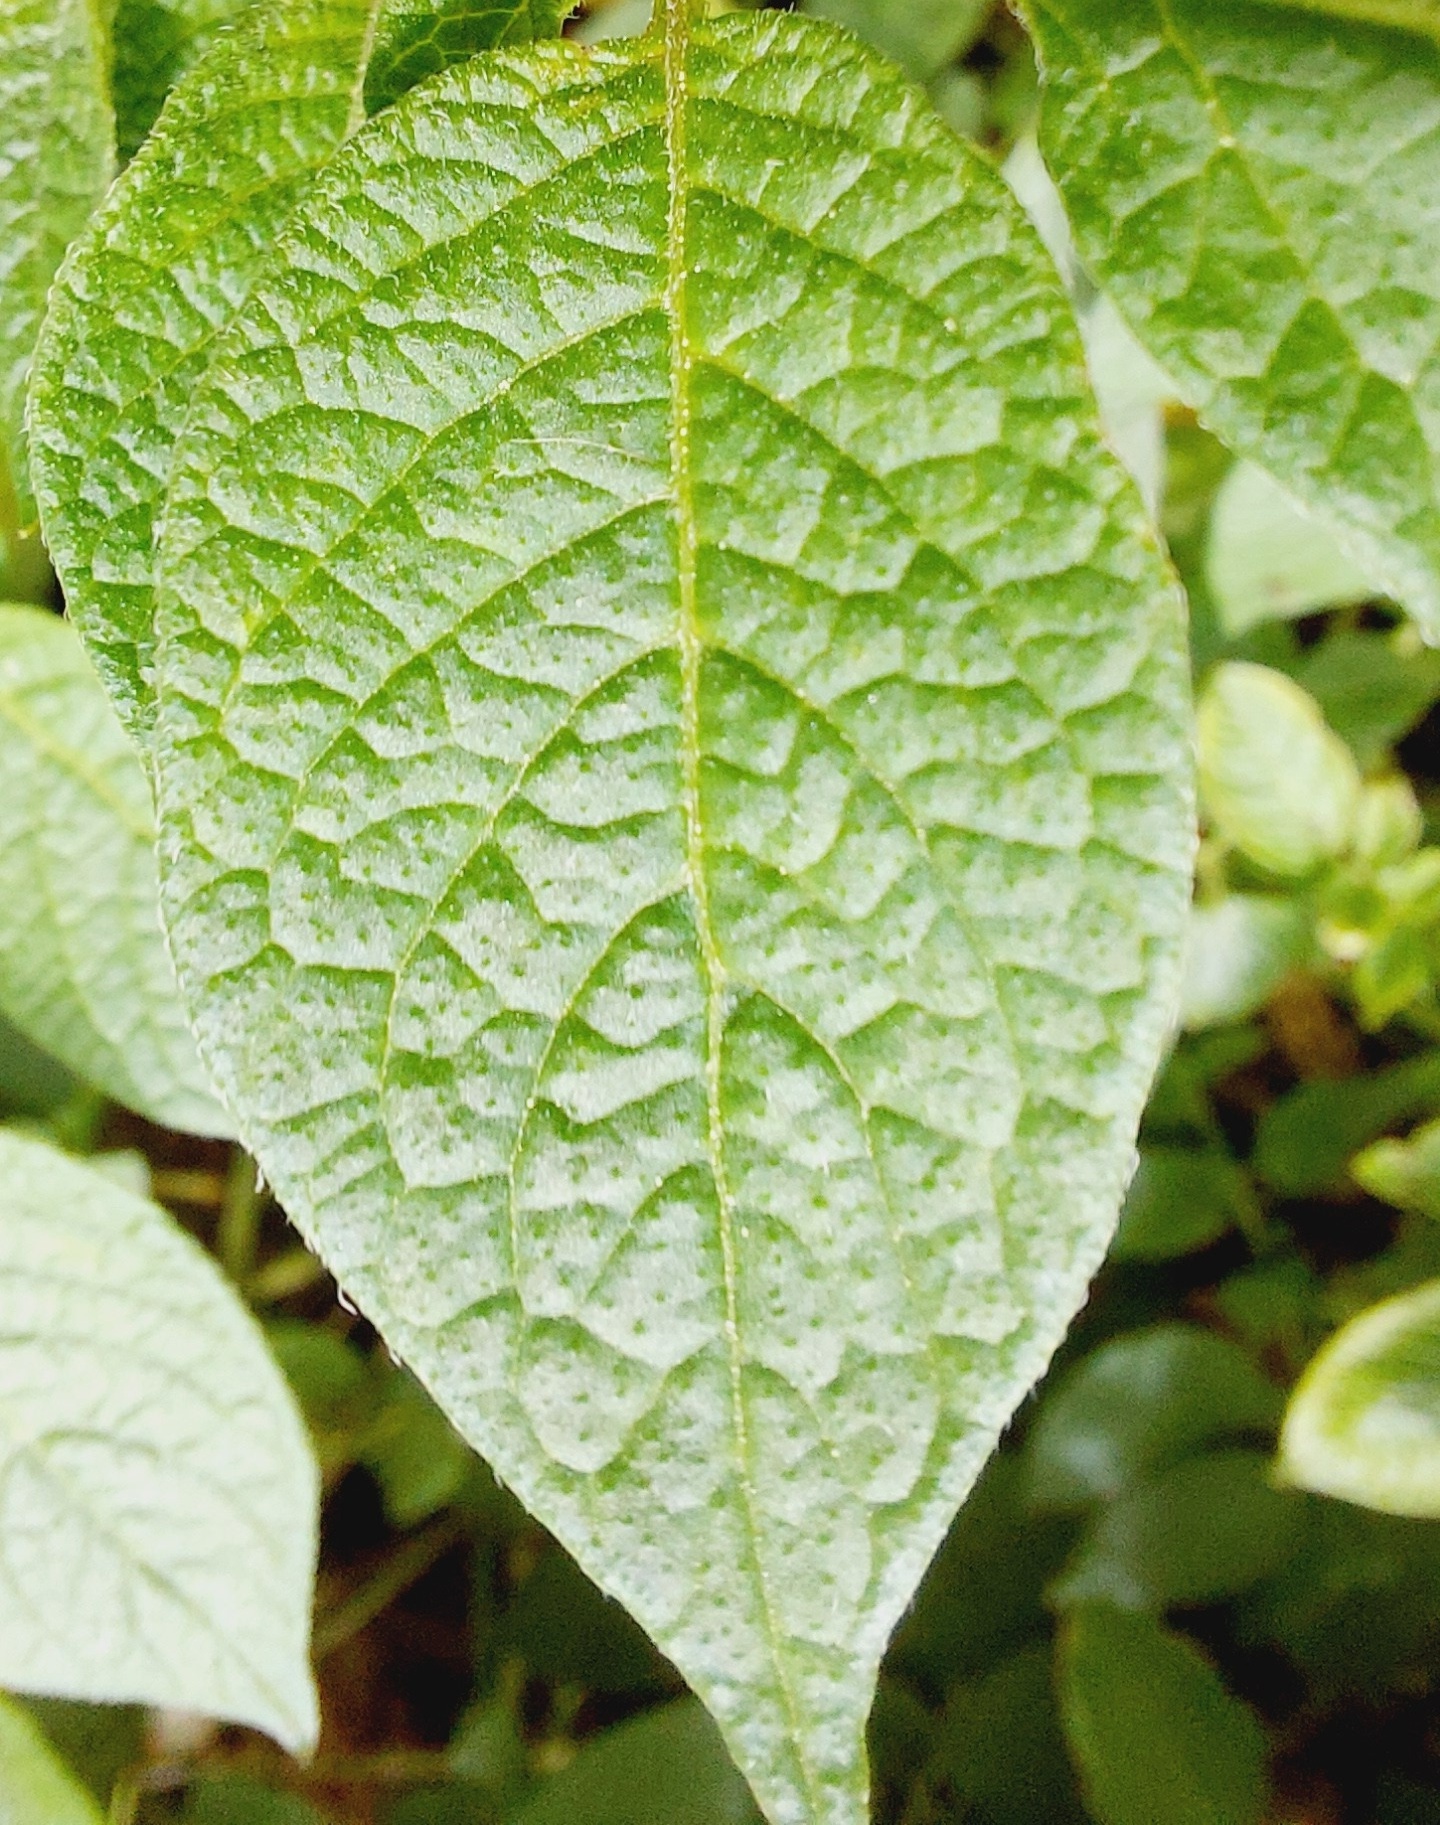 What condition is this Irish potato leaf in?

healthy
